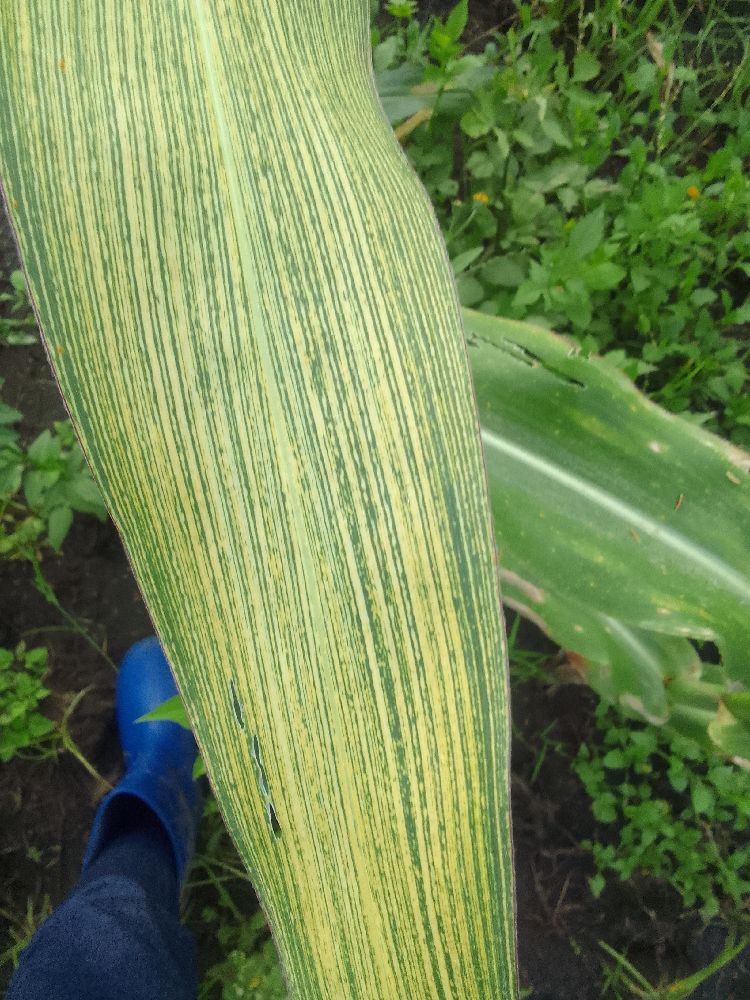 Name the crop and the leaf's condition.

maize, maize streak virus
